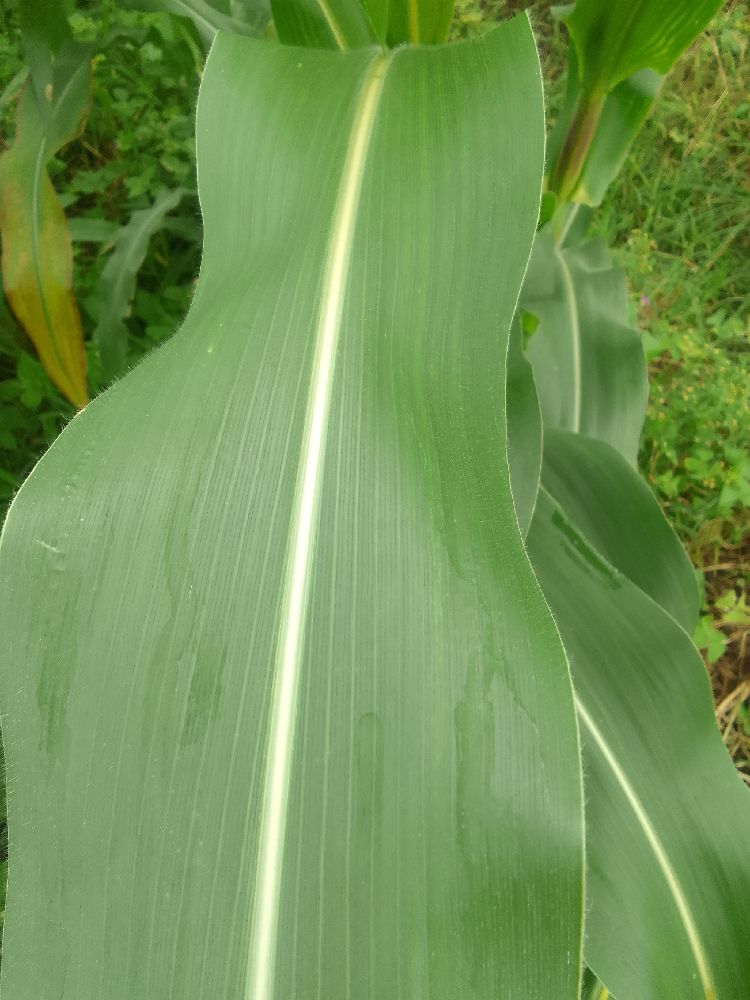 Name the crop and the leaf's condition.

maize, healthy
